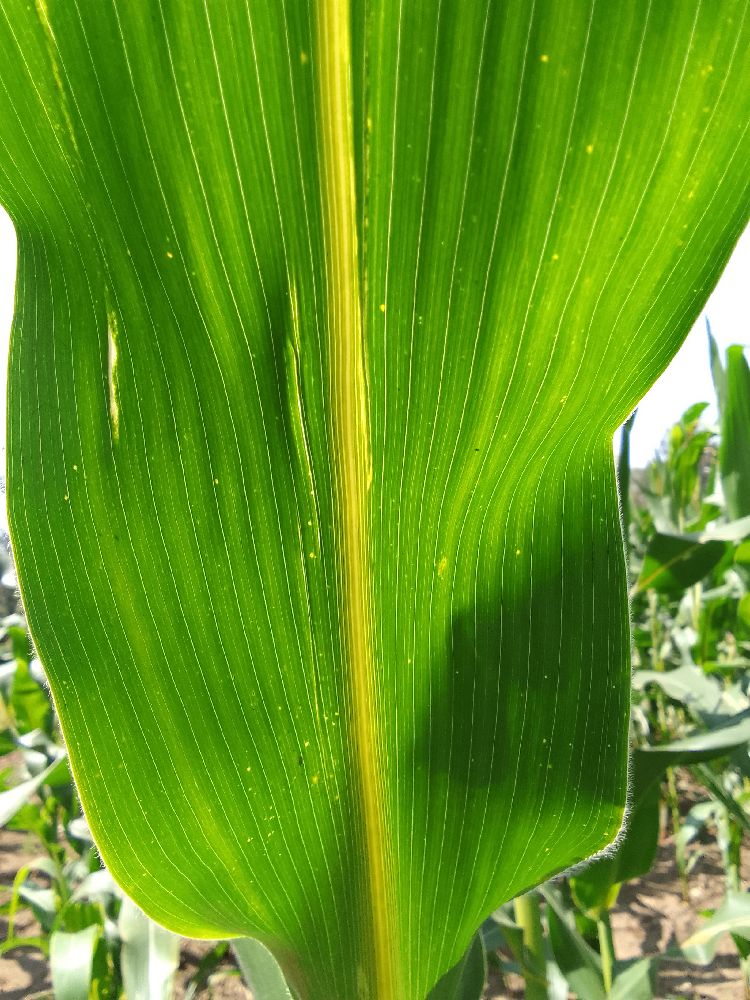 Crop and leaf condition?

maize, healthy
